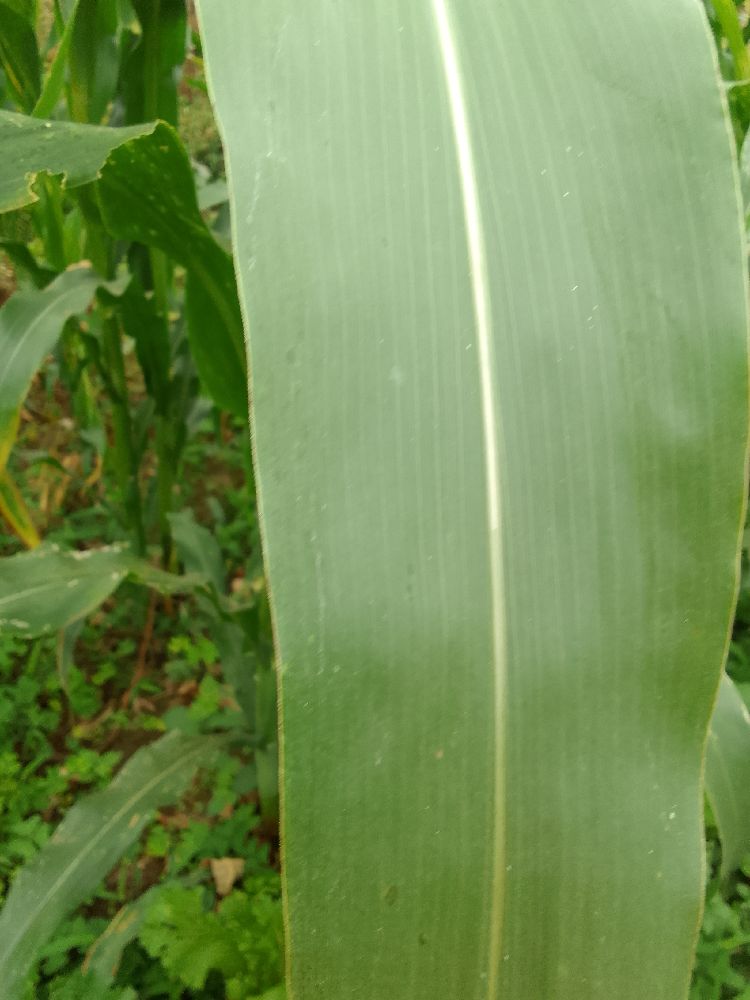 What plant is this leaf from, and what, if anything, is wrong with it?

maize, healthy
